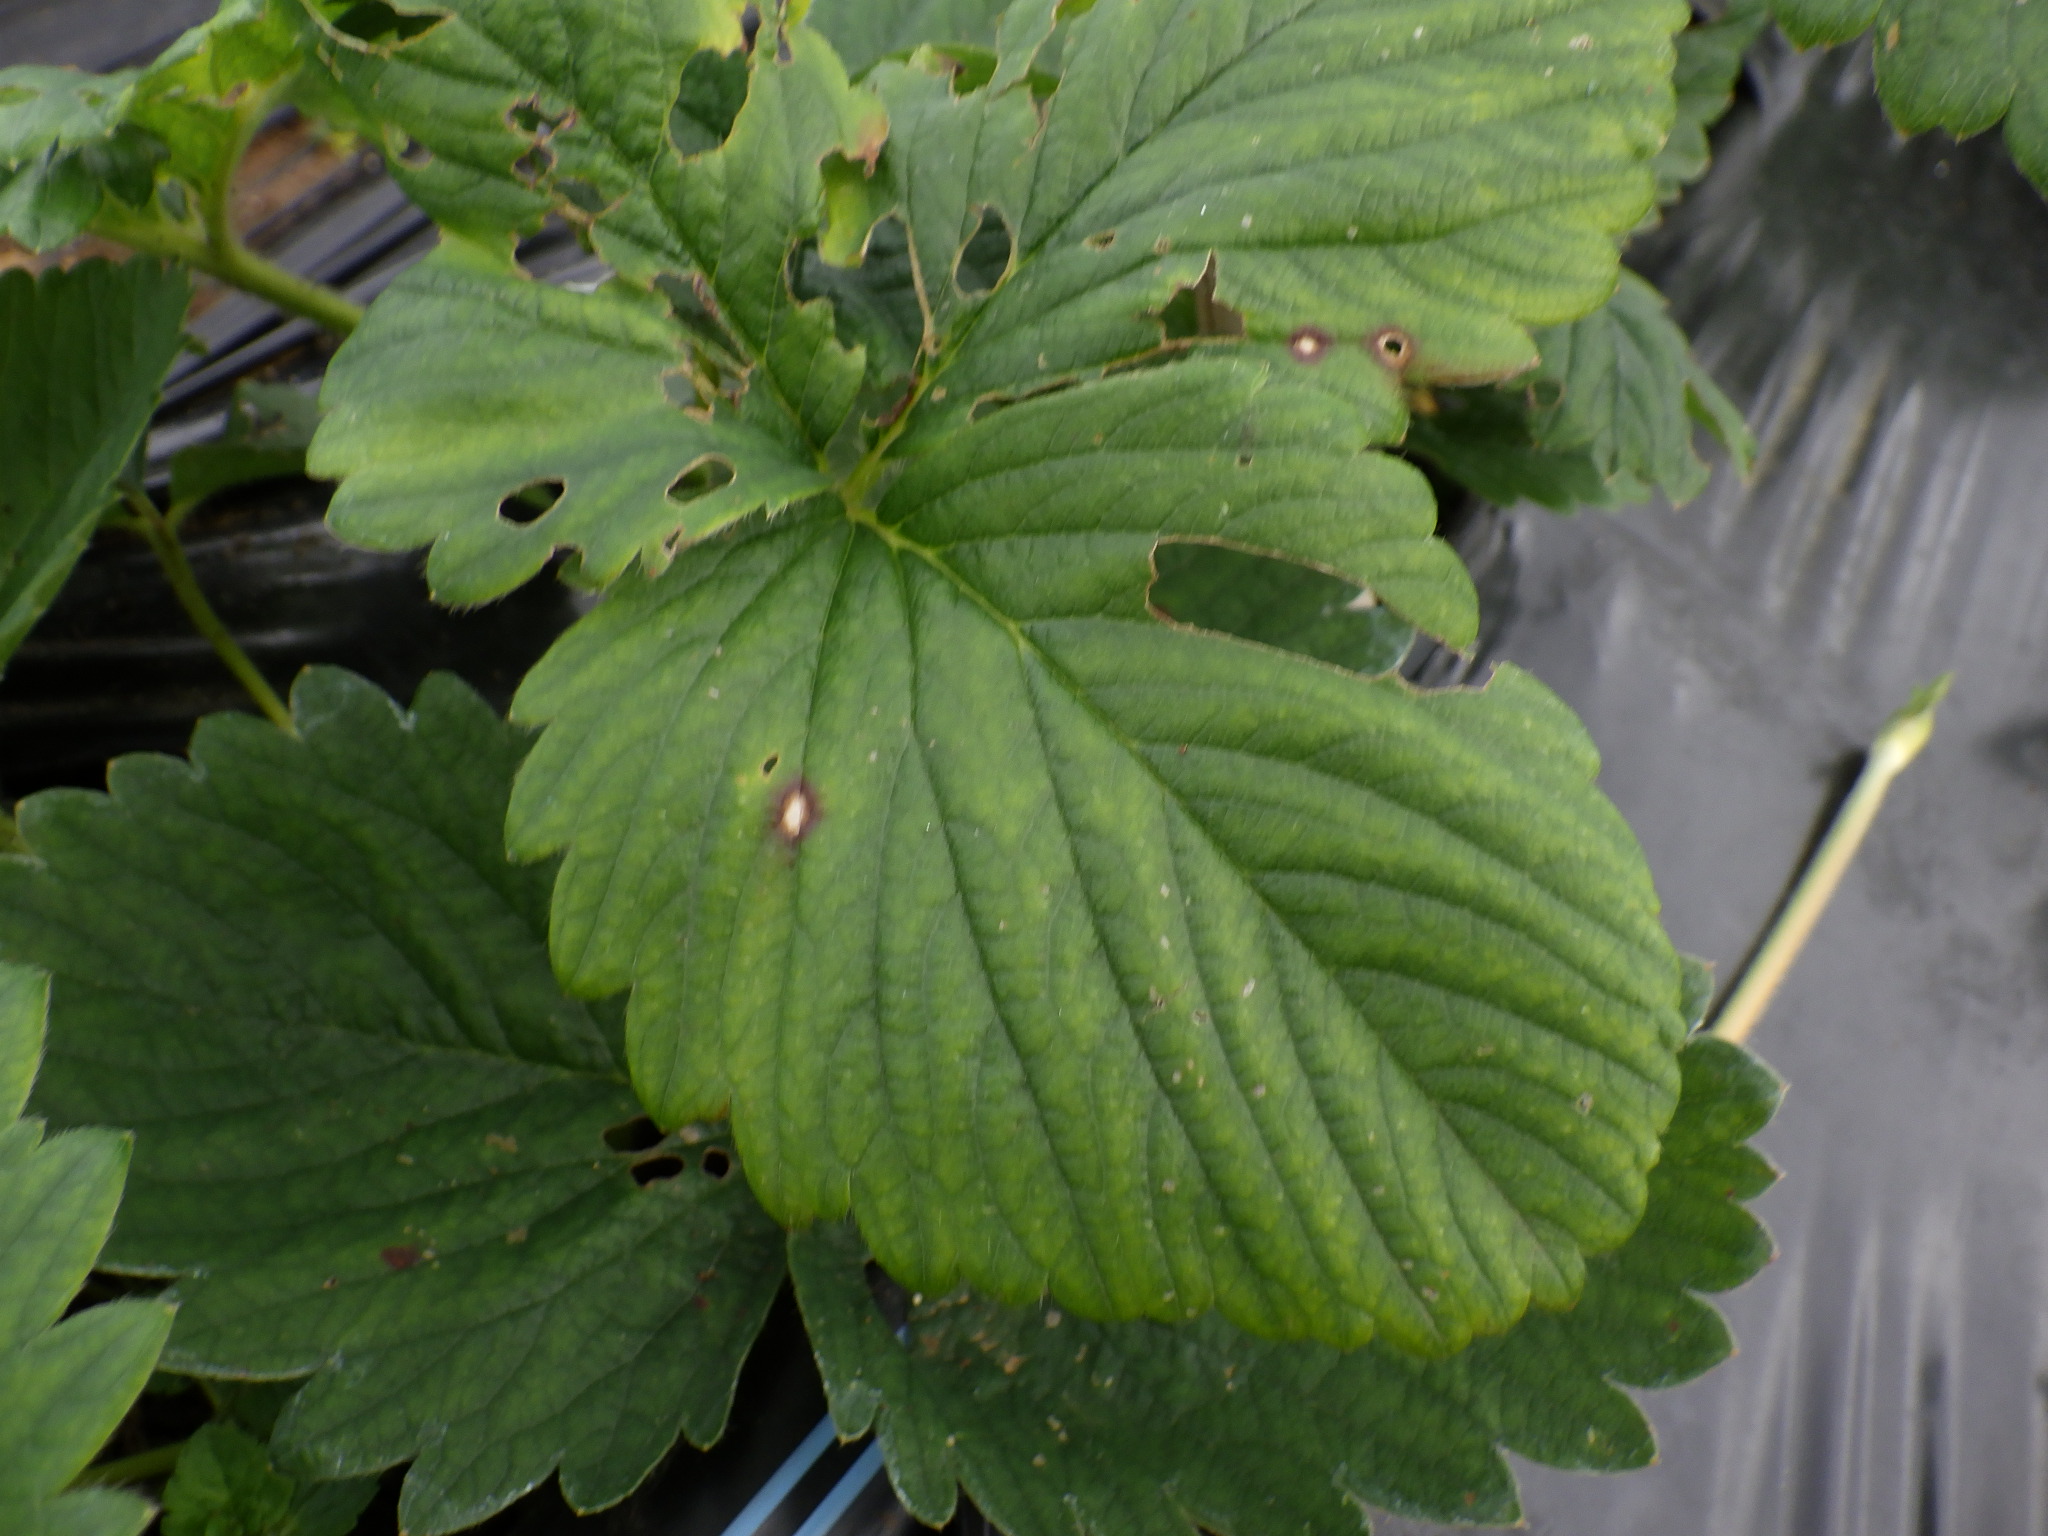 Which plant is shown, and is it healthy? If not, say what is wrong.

strawberry, leaf spot
